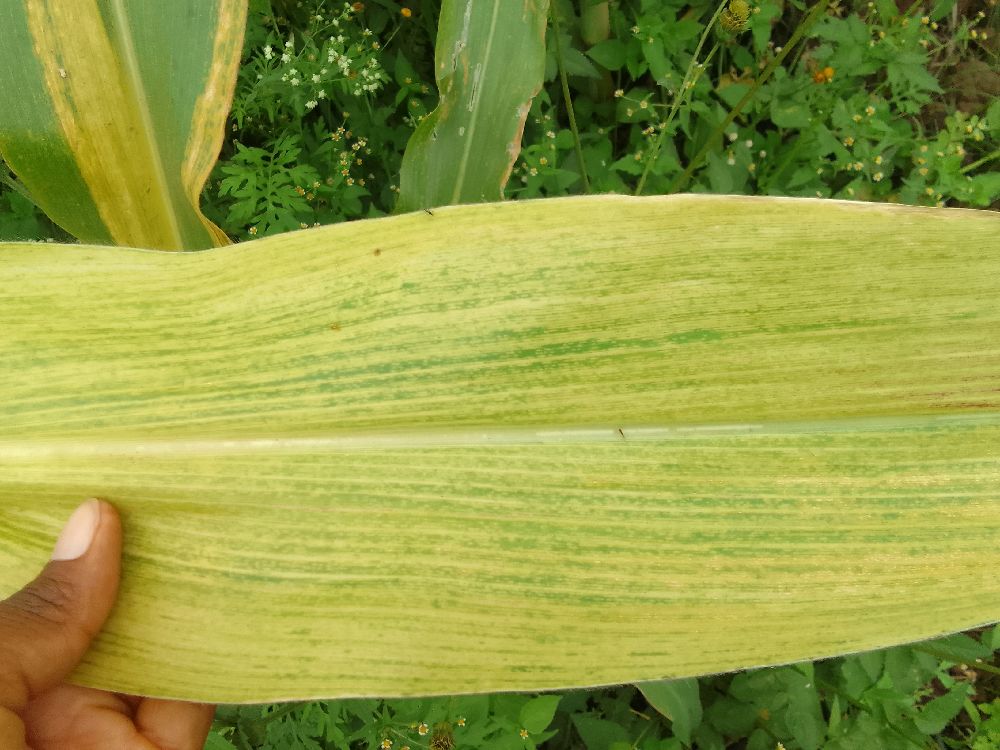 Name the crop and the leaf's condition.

maize, maize lethal necrosis
